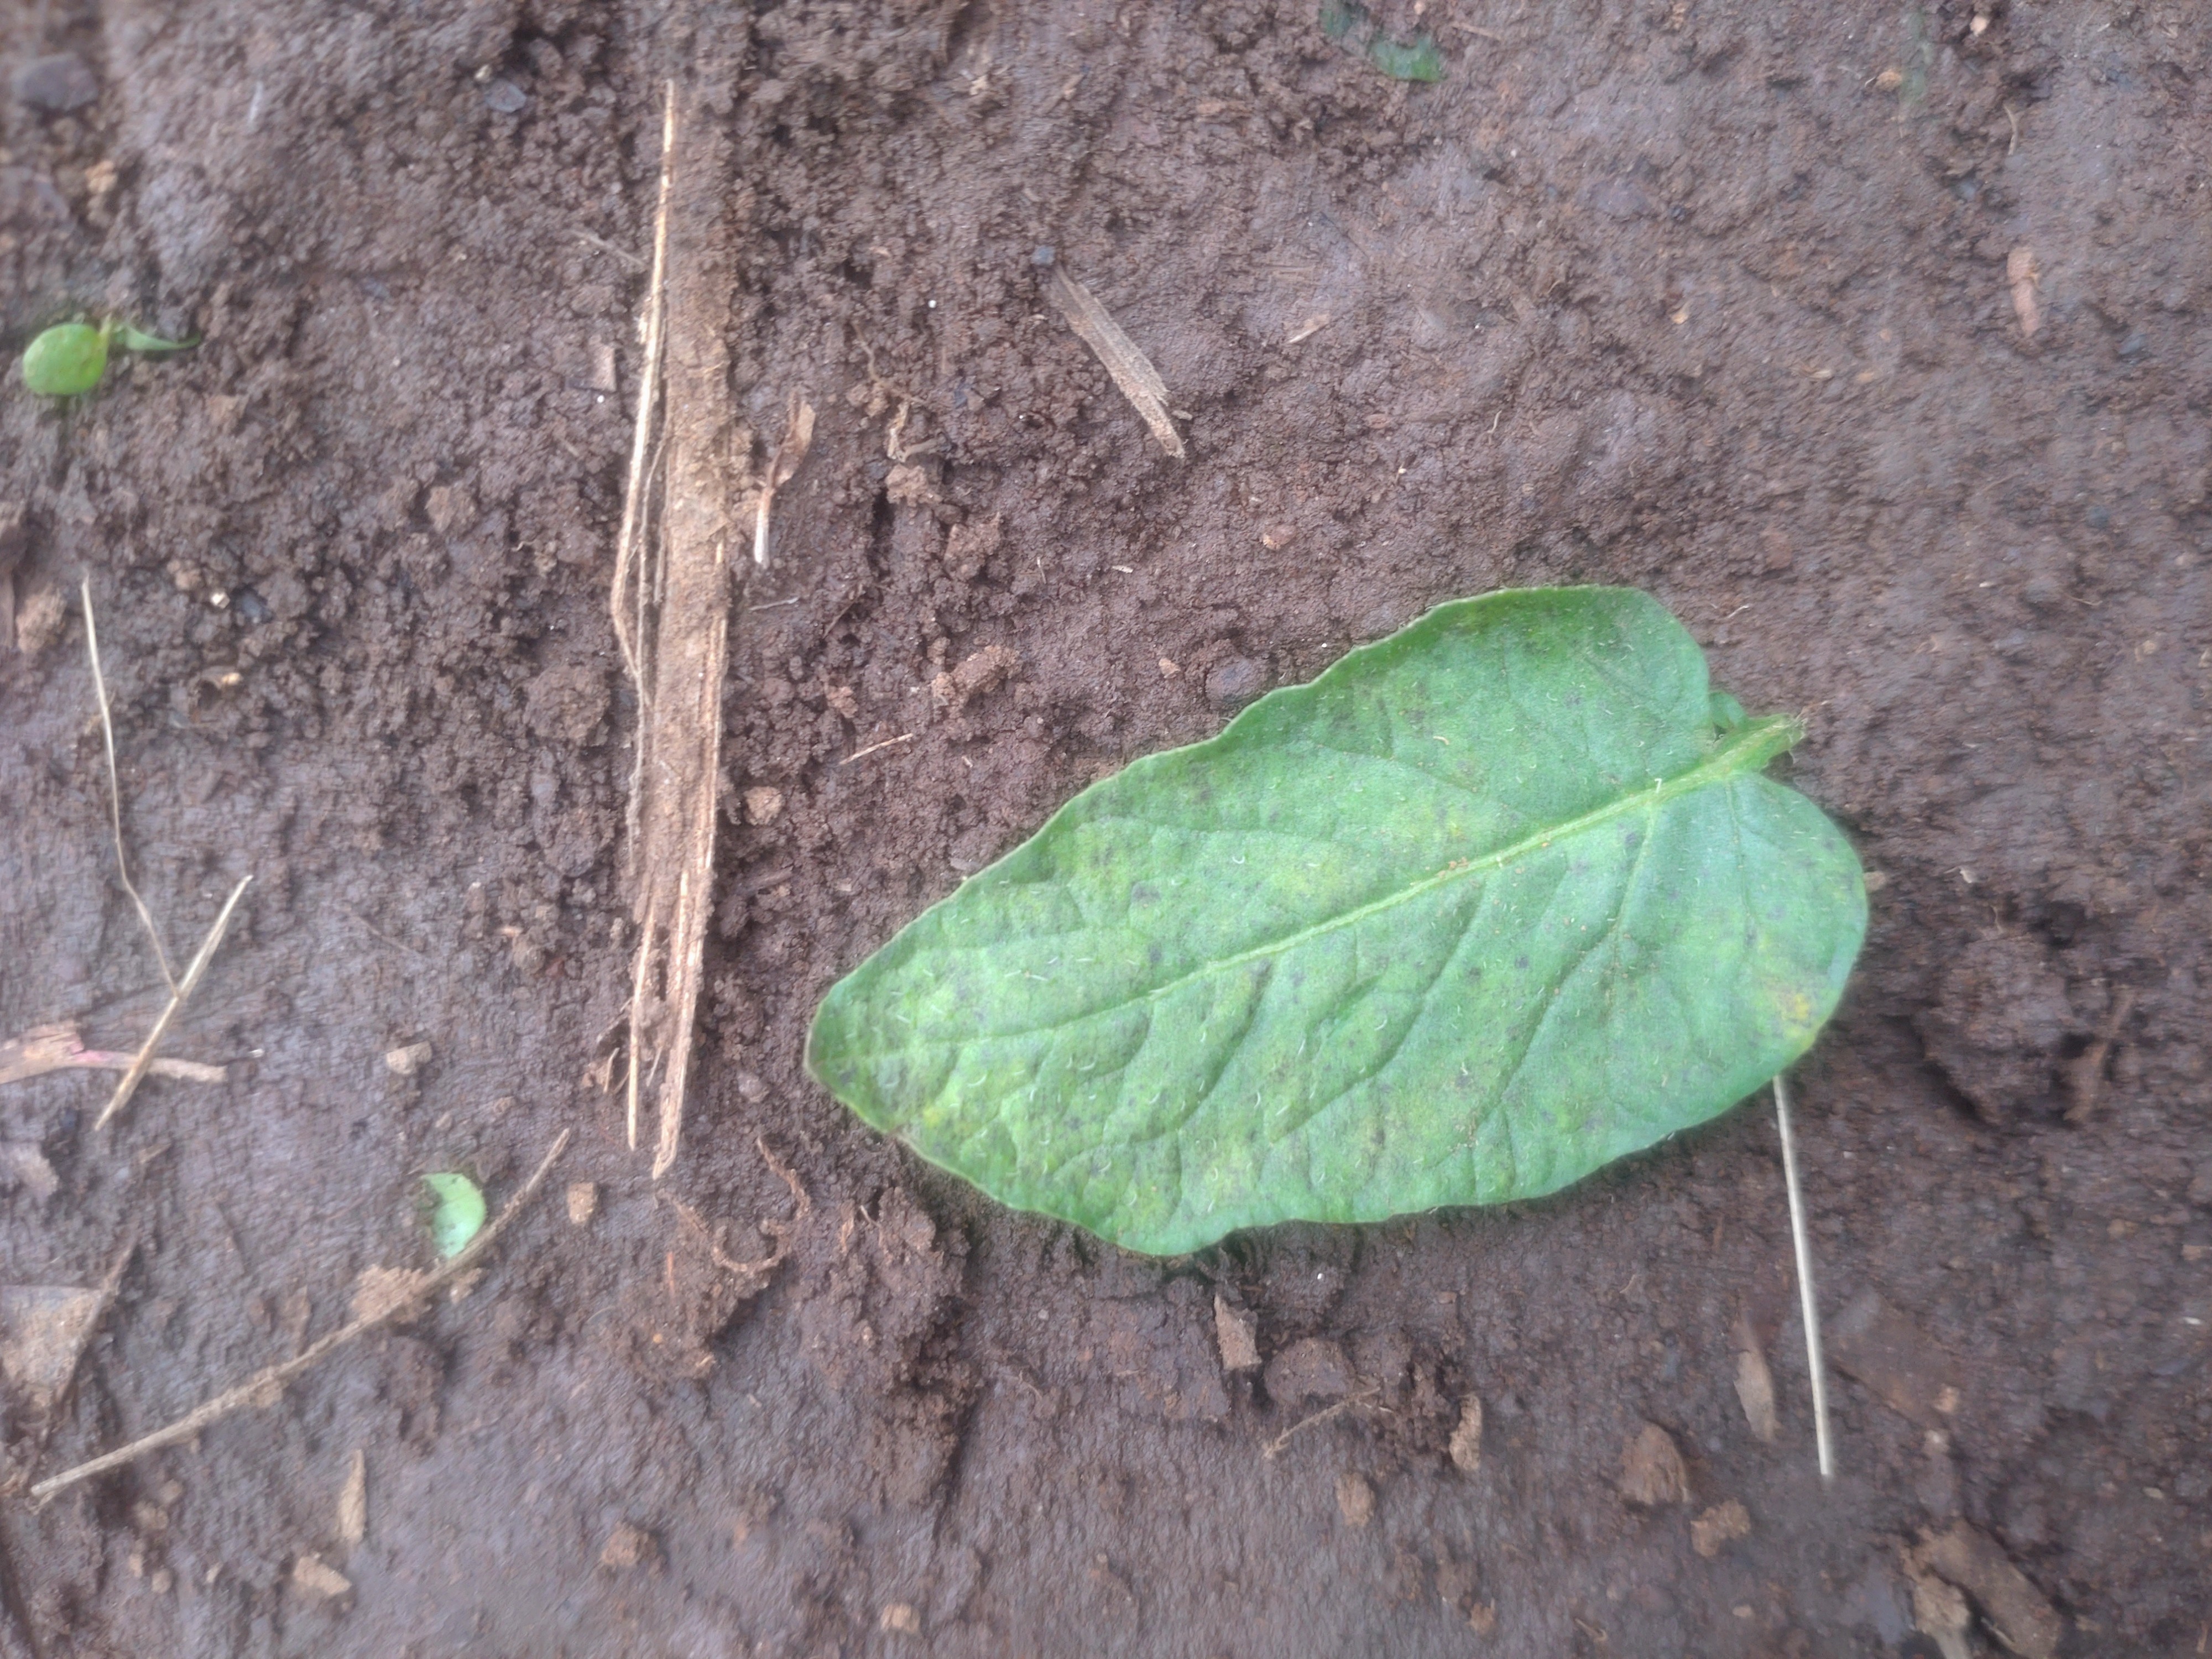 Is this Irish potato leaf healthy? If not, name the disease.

late blight
